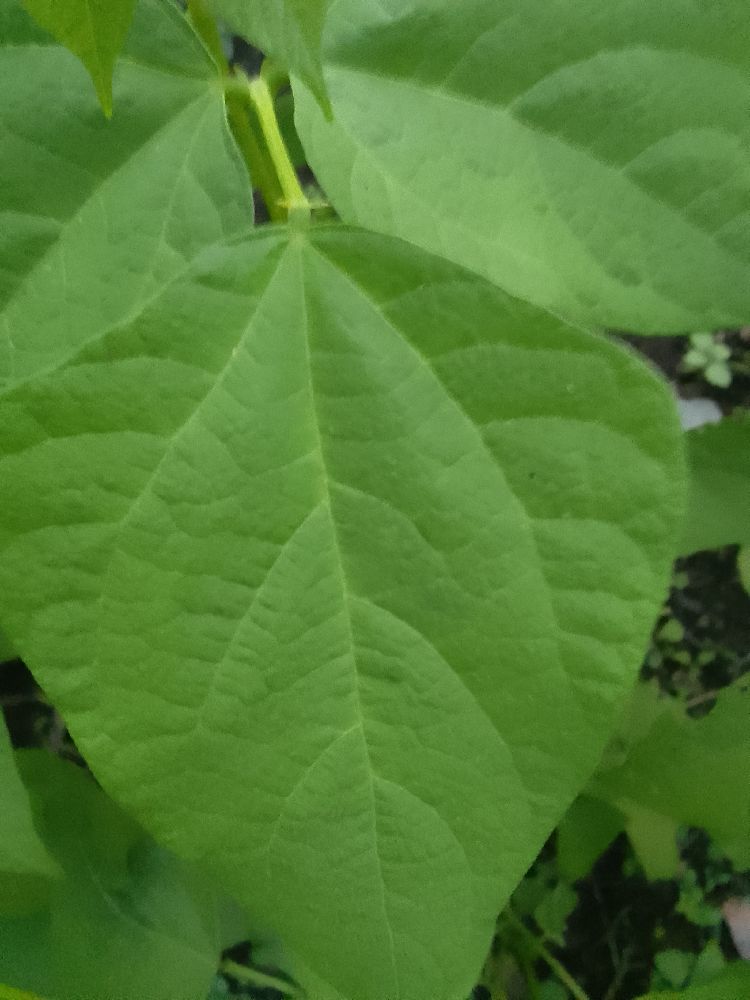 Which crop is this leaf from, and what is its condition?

common bean, healthy
